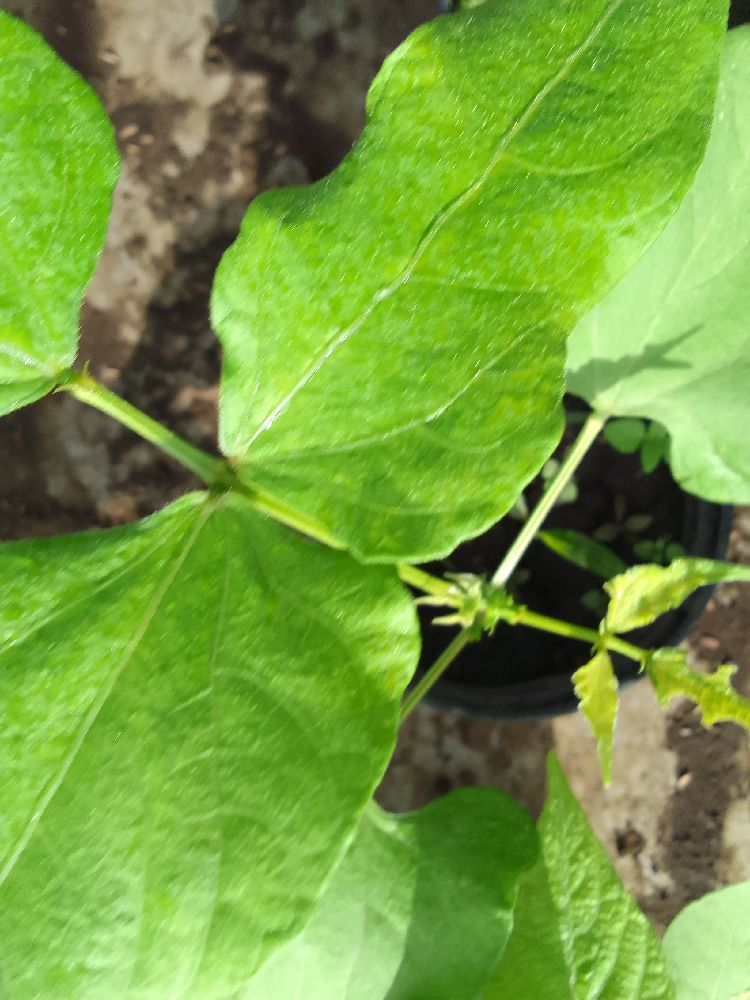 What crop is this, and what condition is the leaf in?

common bean, healthy
